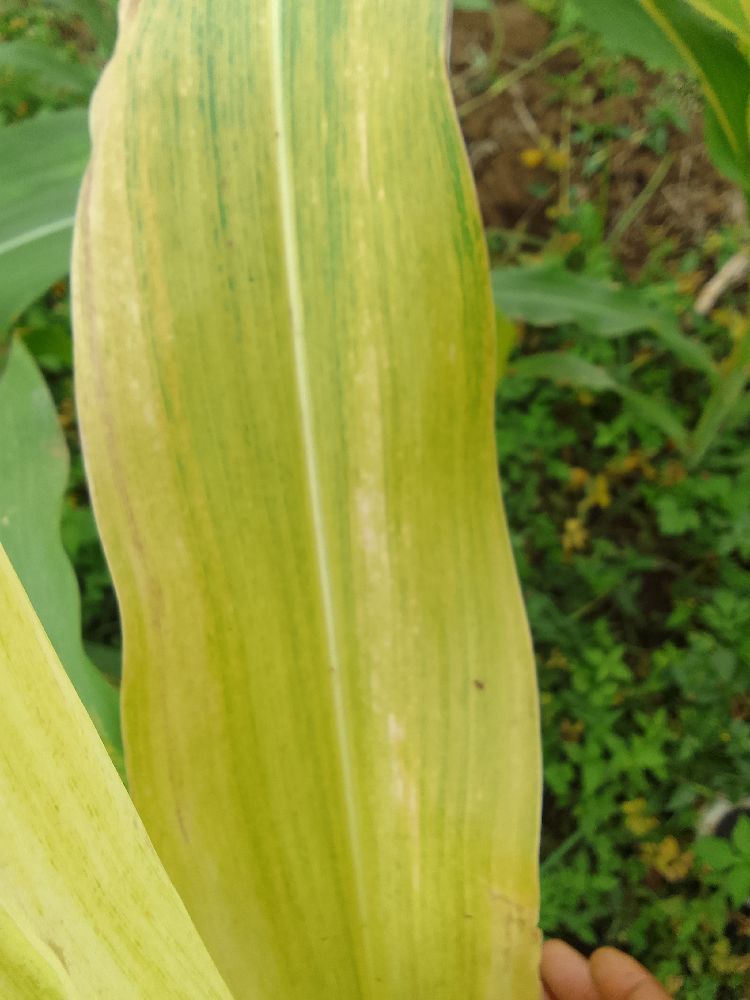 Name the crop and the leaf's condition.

maize, maize lethal necrosis
